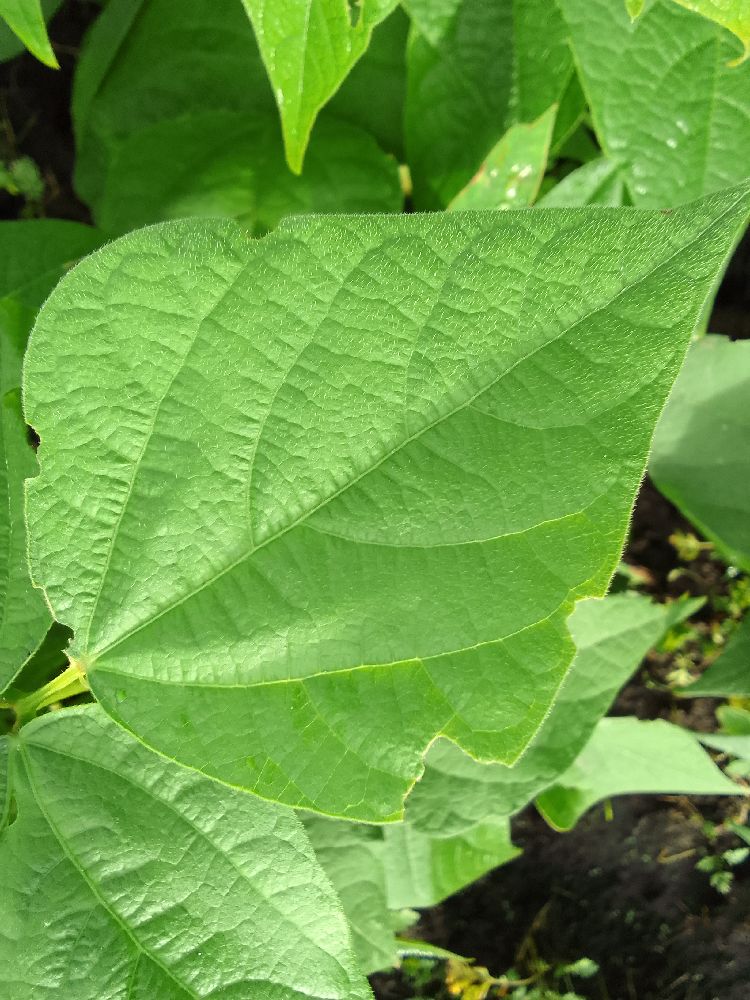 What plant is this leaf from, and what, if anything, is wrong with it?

common bean, healthy
